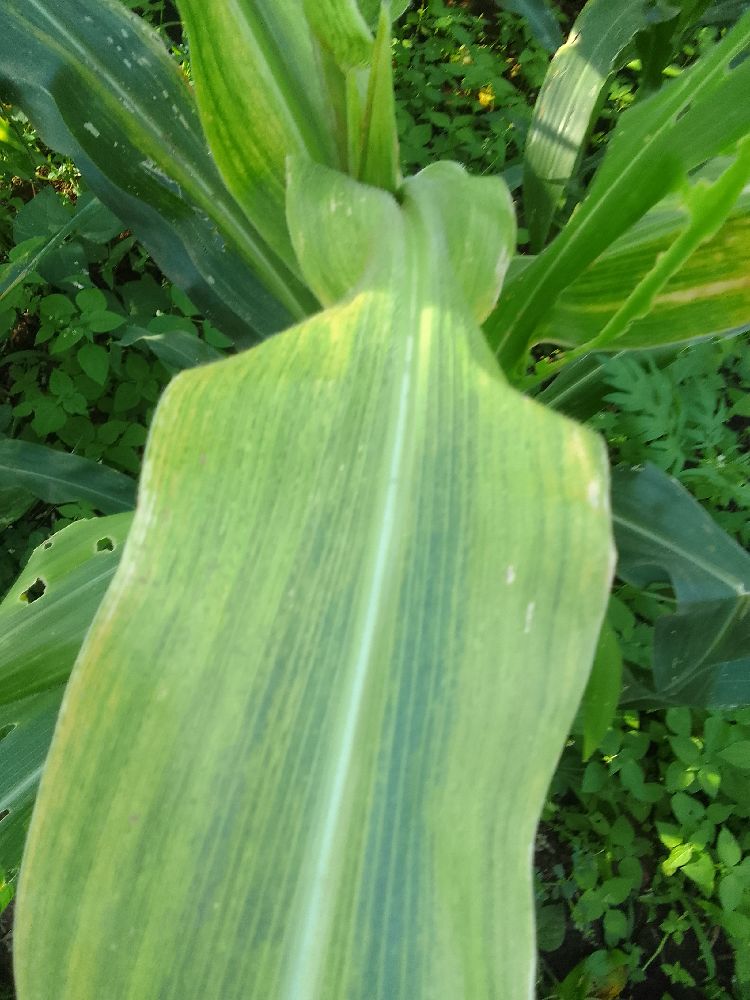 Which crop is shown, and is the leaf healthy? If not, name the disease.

maize, maize lethal necrosis
